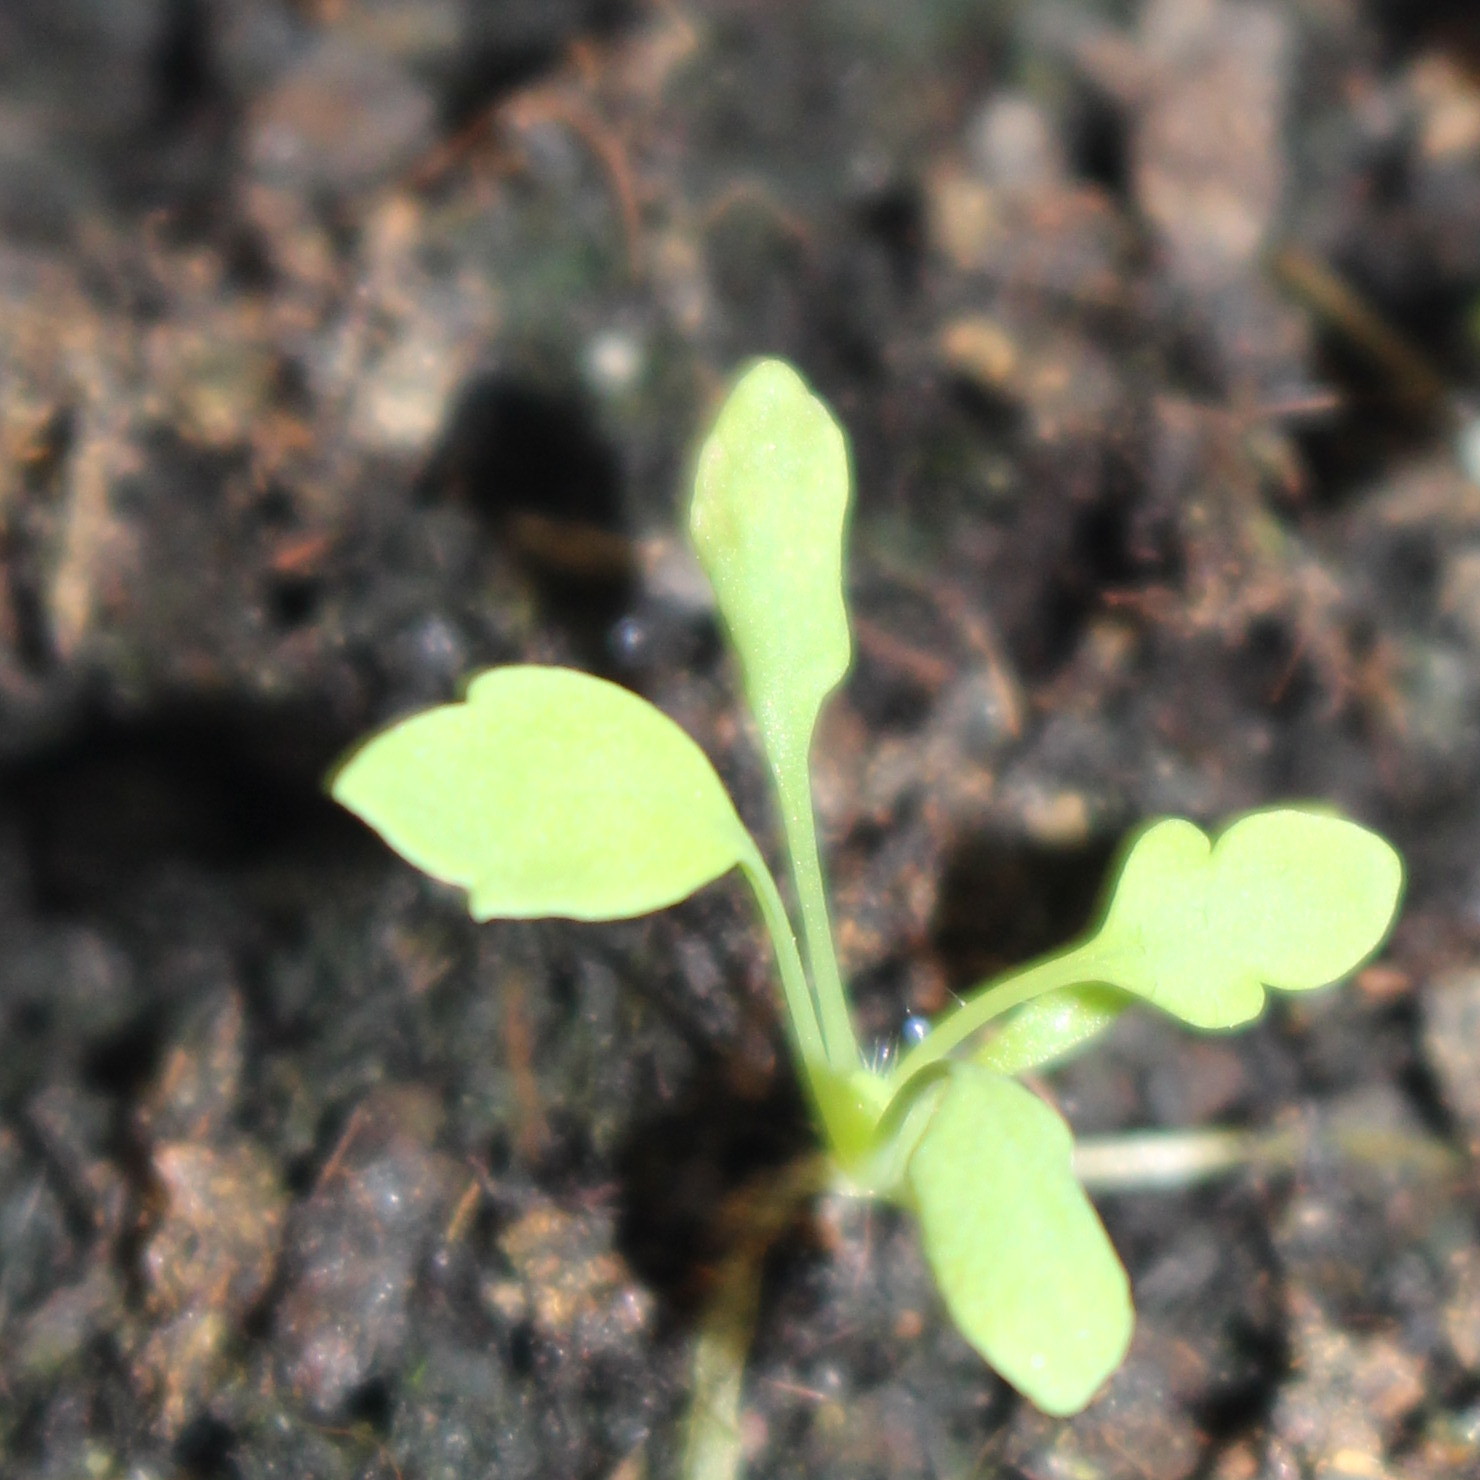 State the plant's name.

Papaver rhoeas
